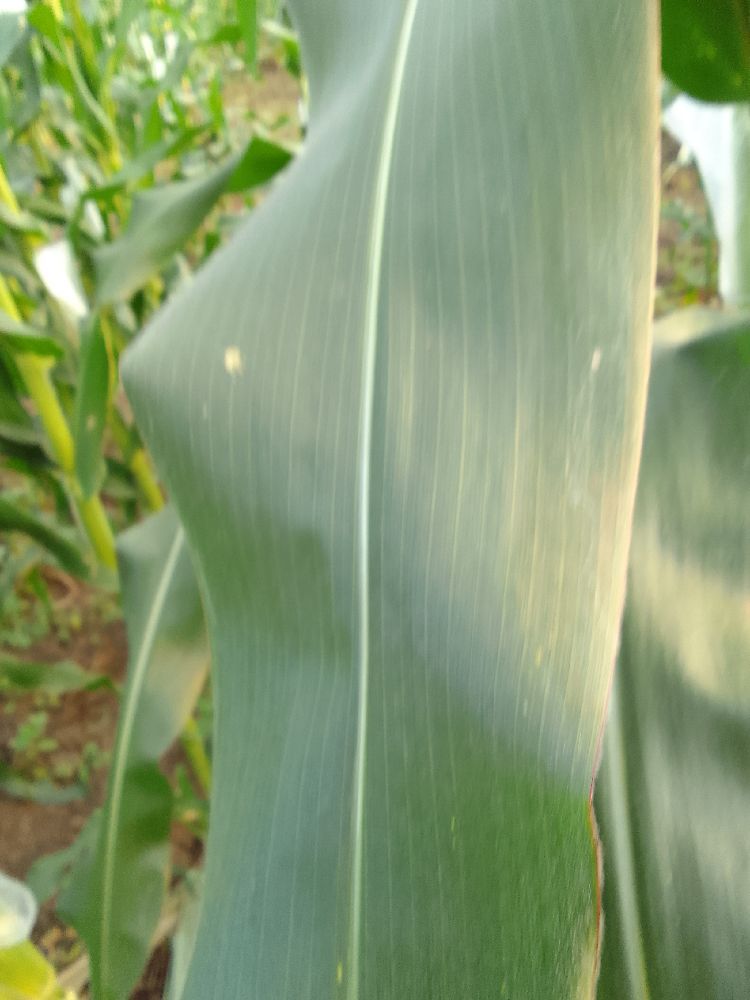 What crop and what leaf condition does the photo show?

maize, healthy
